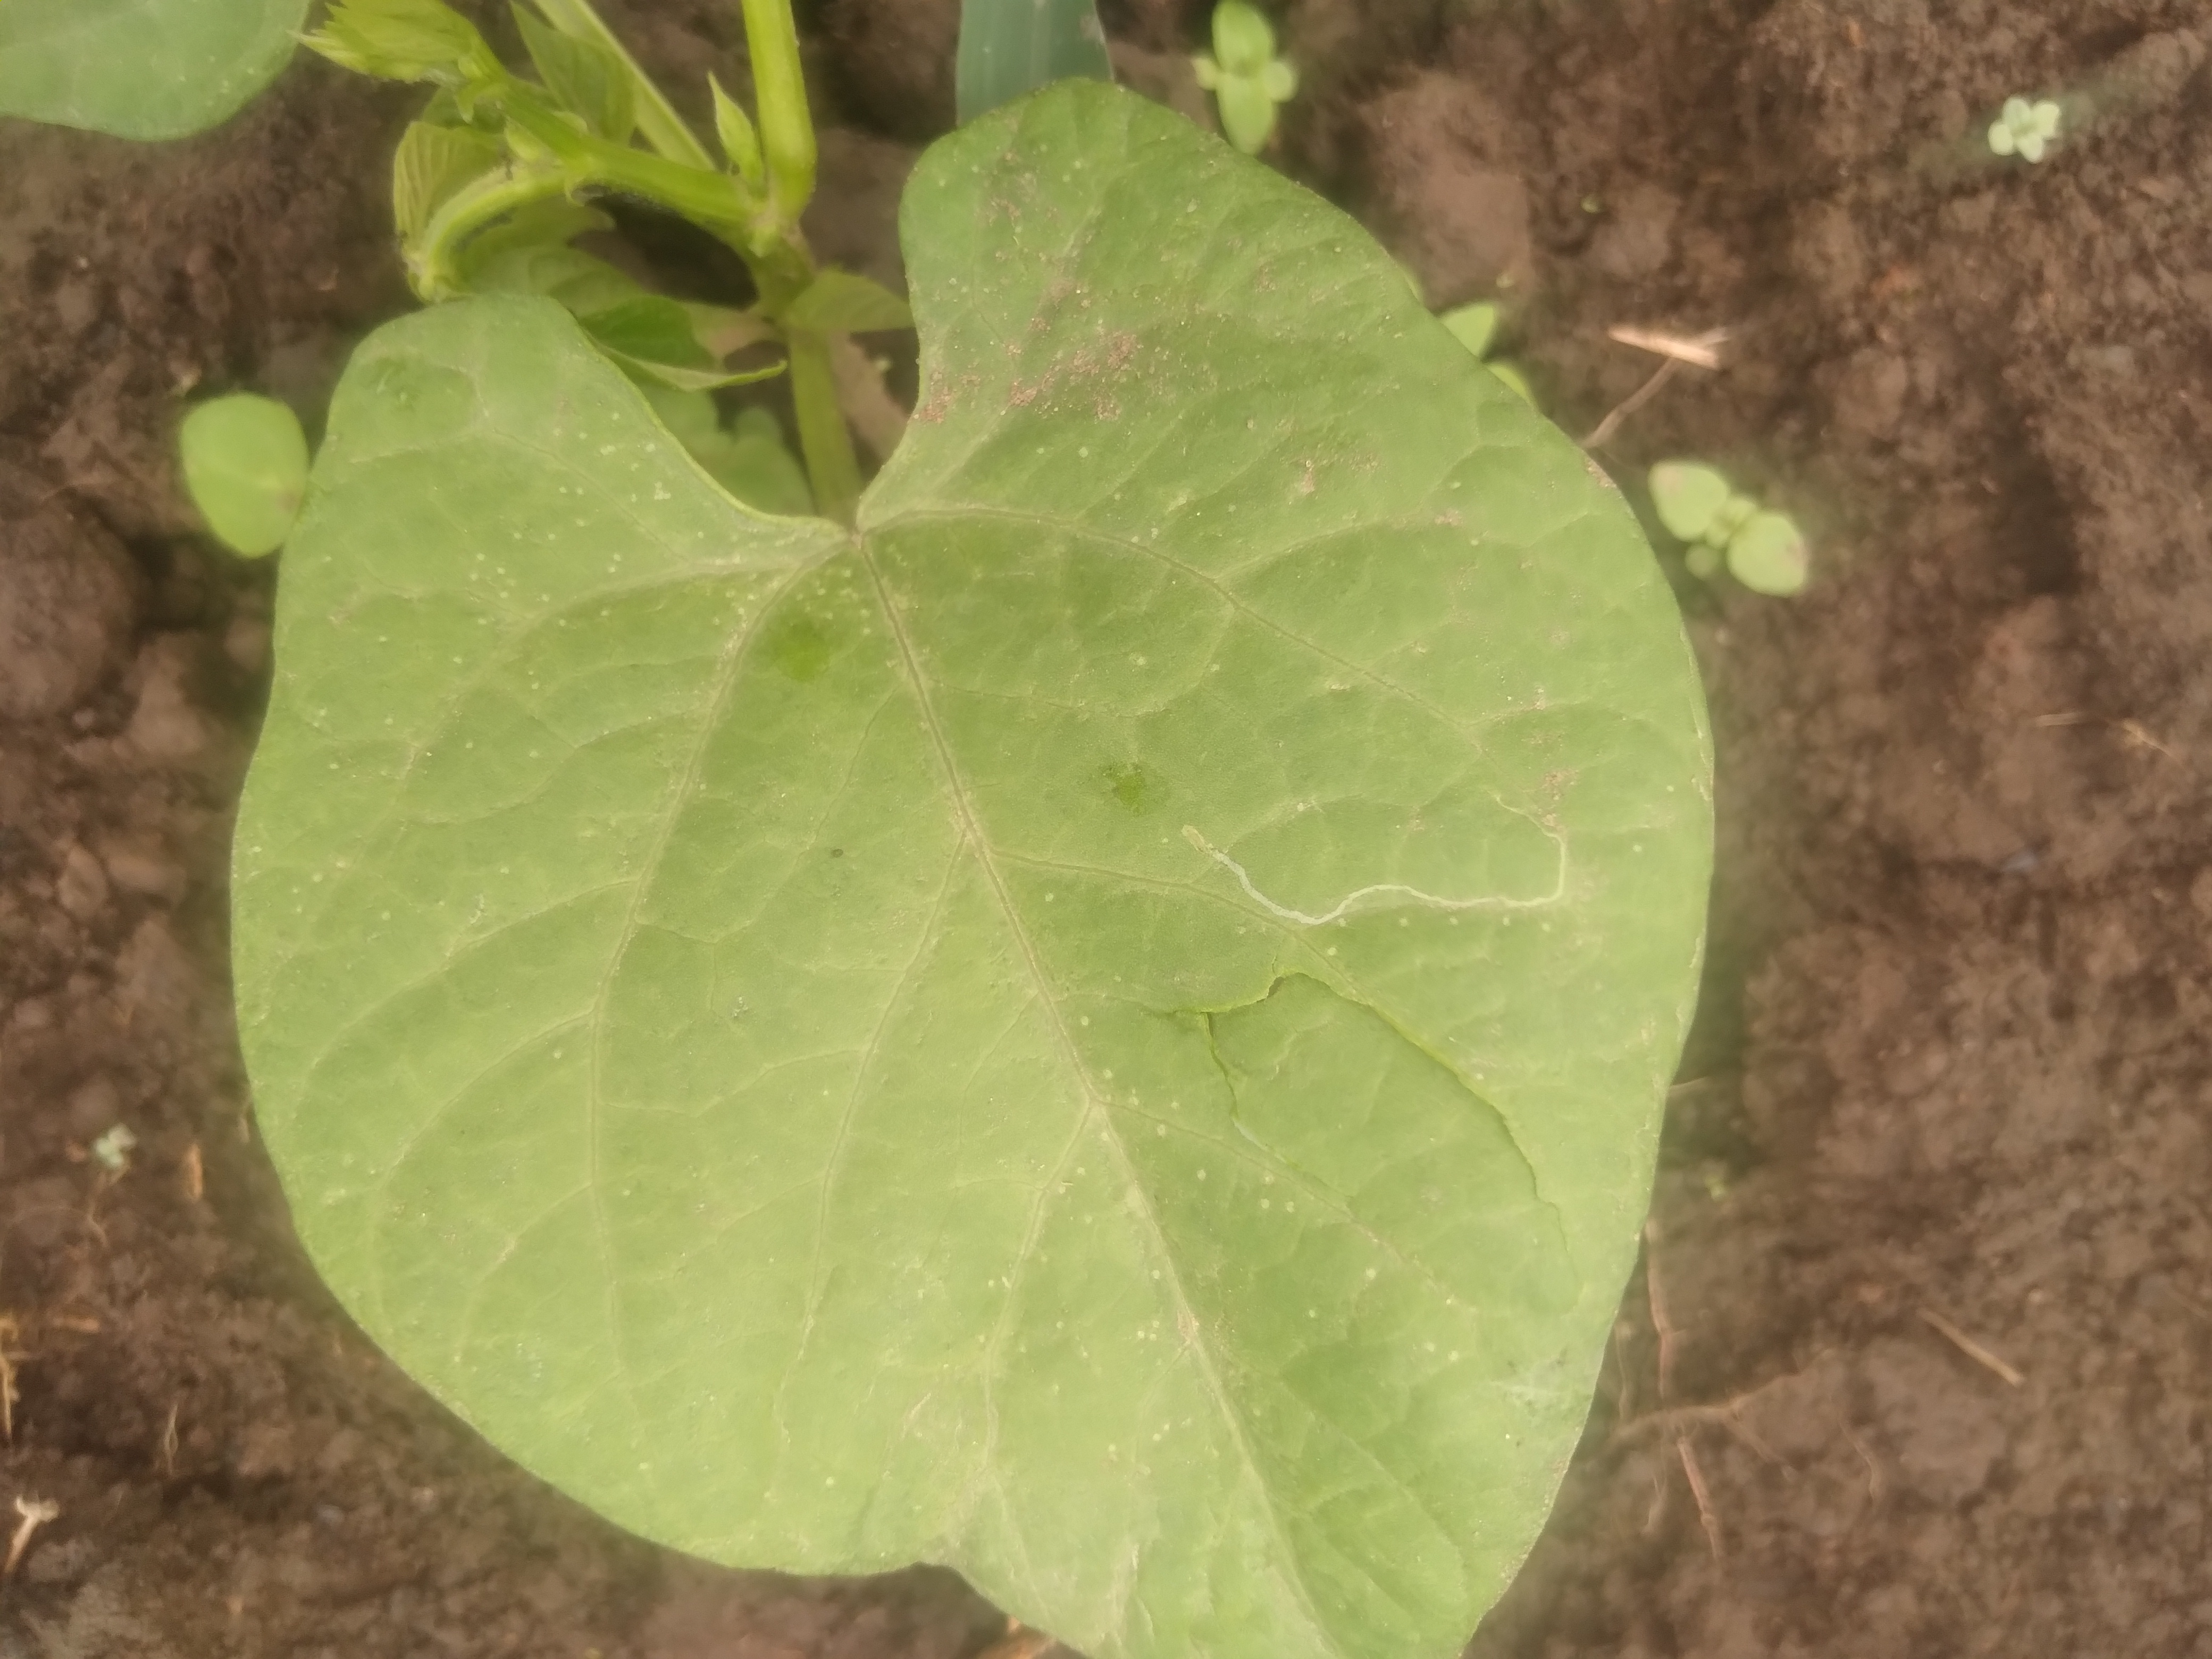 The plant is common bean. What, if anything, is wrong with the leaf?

healthy
